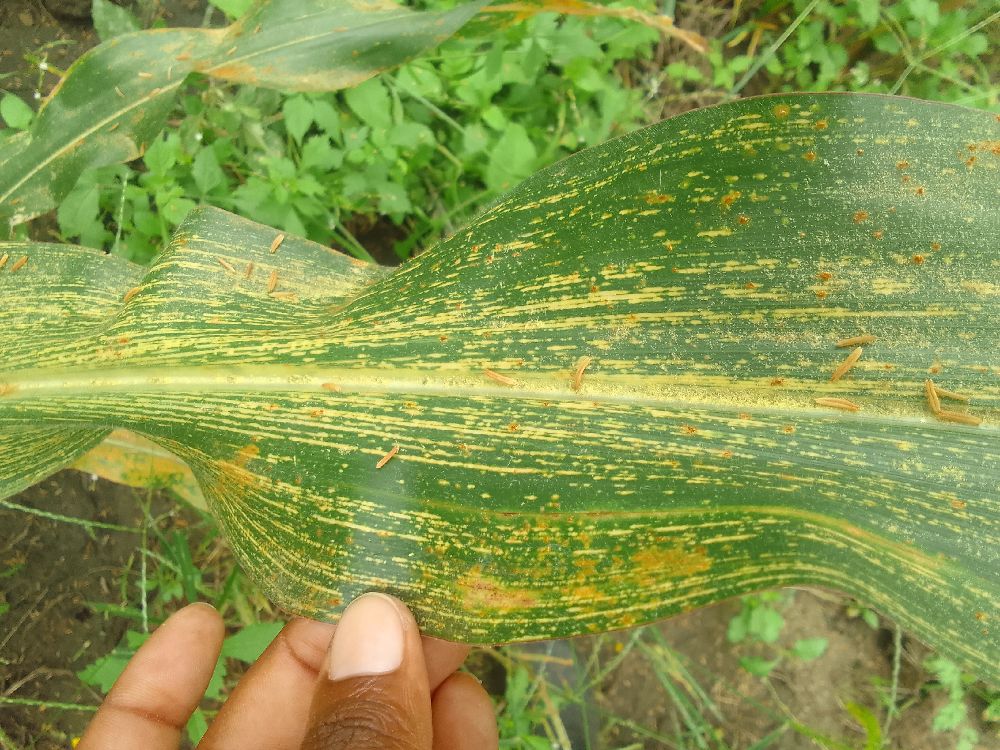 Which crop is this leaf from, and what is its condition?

maize, maize streak virus
